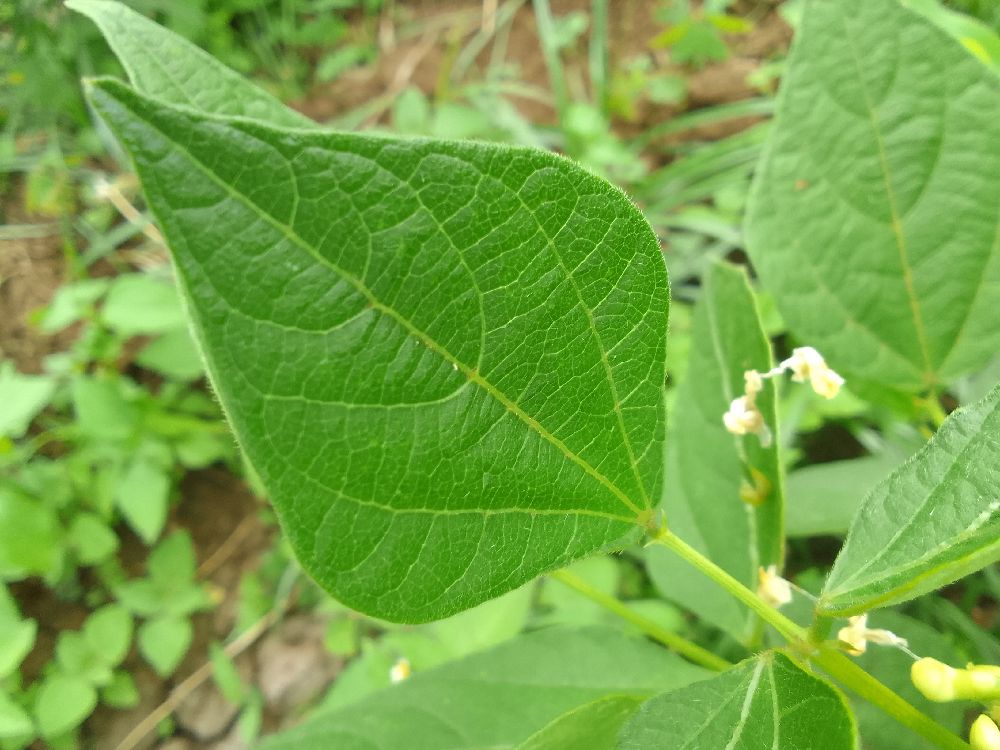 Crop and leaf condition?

common bean, healthy
